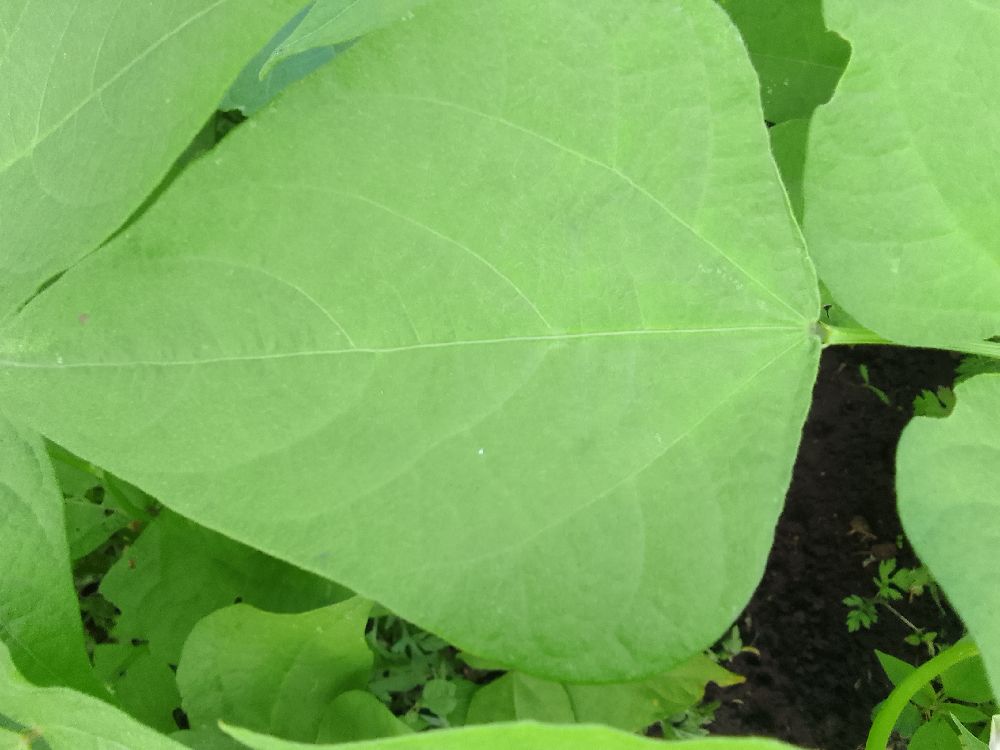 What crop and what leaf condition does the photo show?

common bean, healthy
